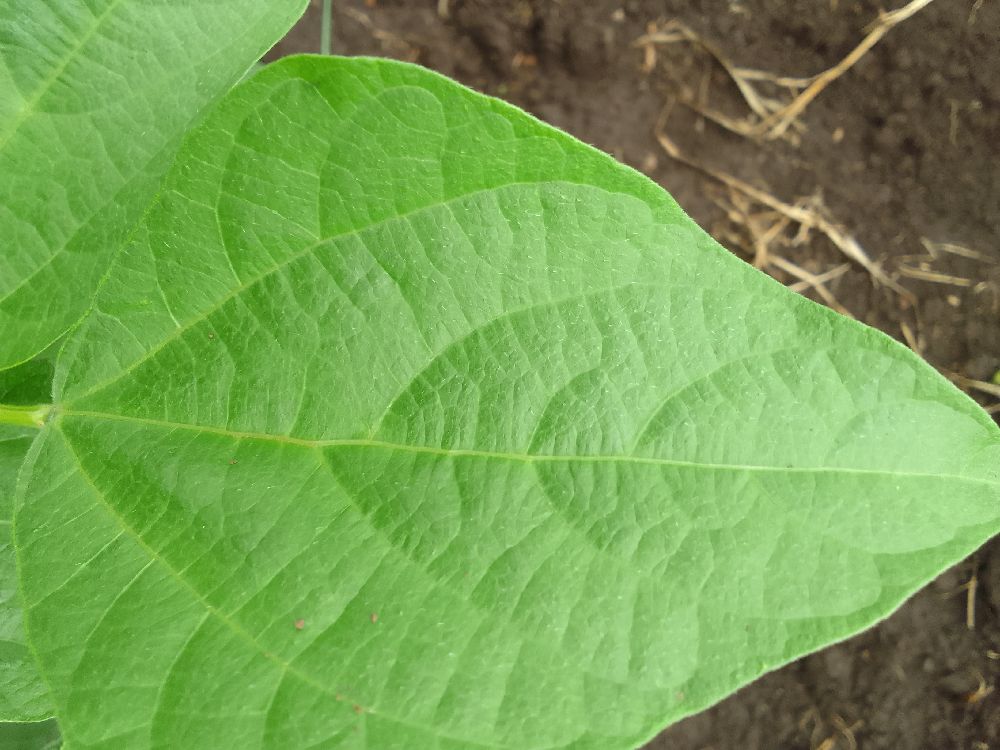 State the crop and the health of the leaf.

common bean, healthy
